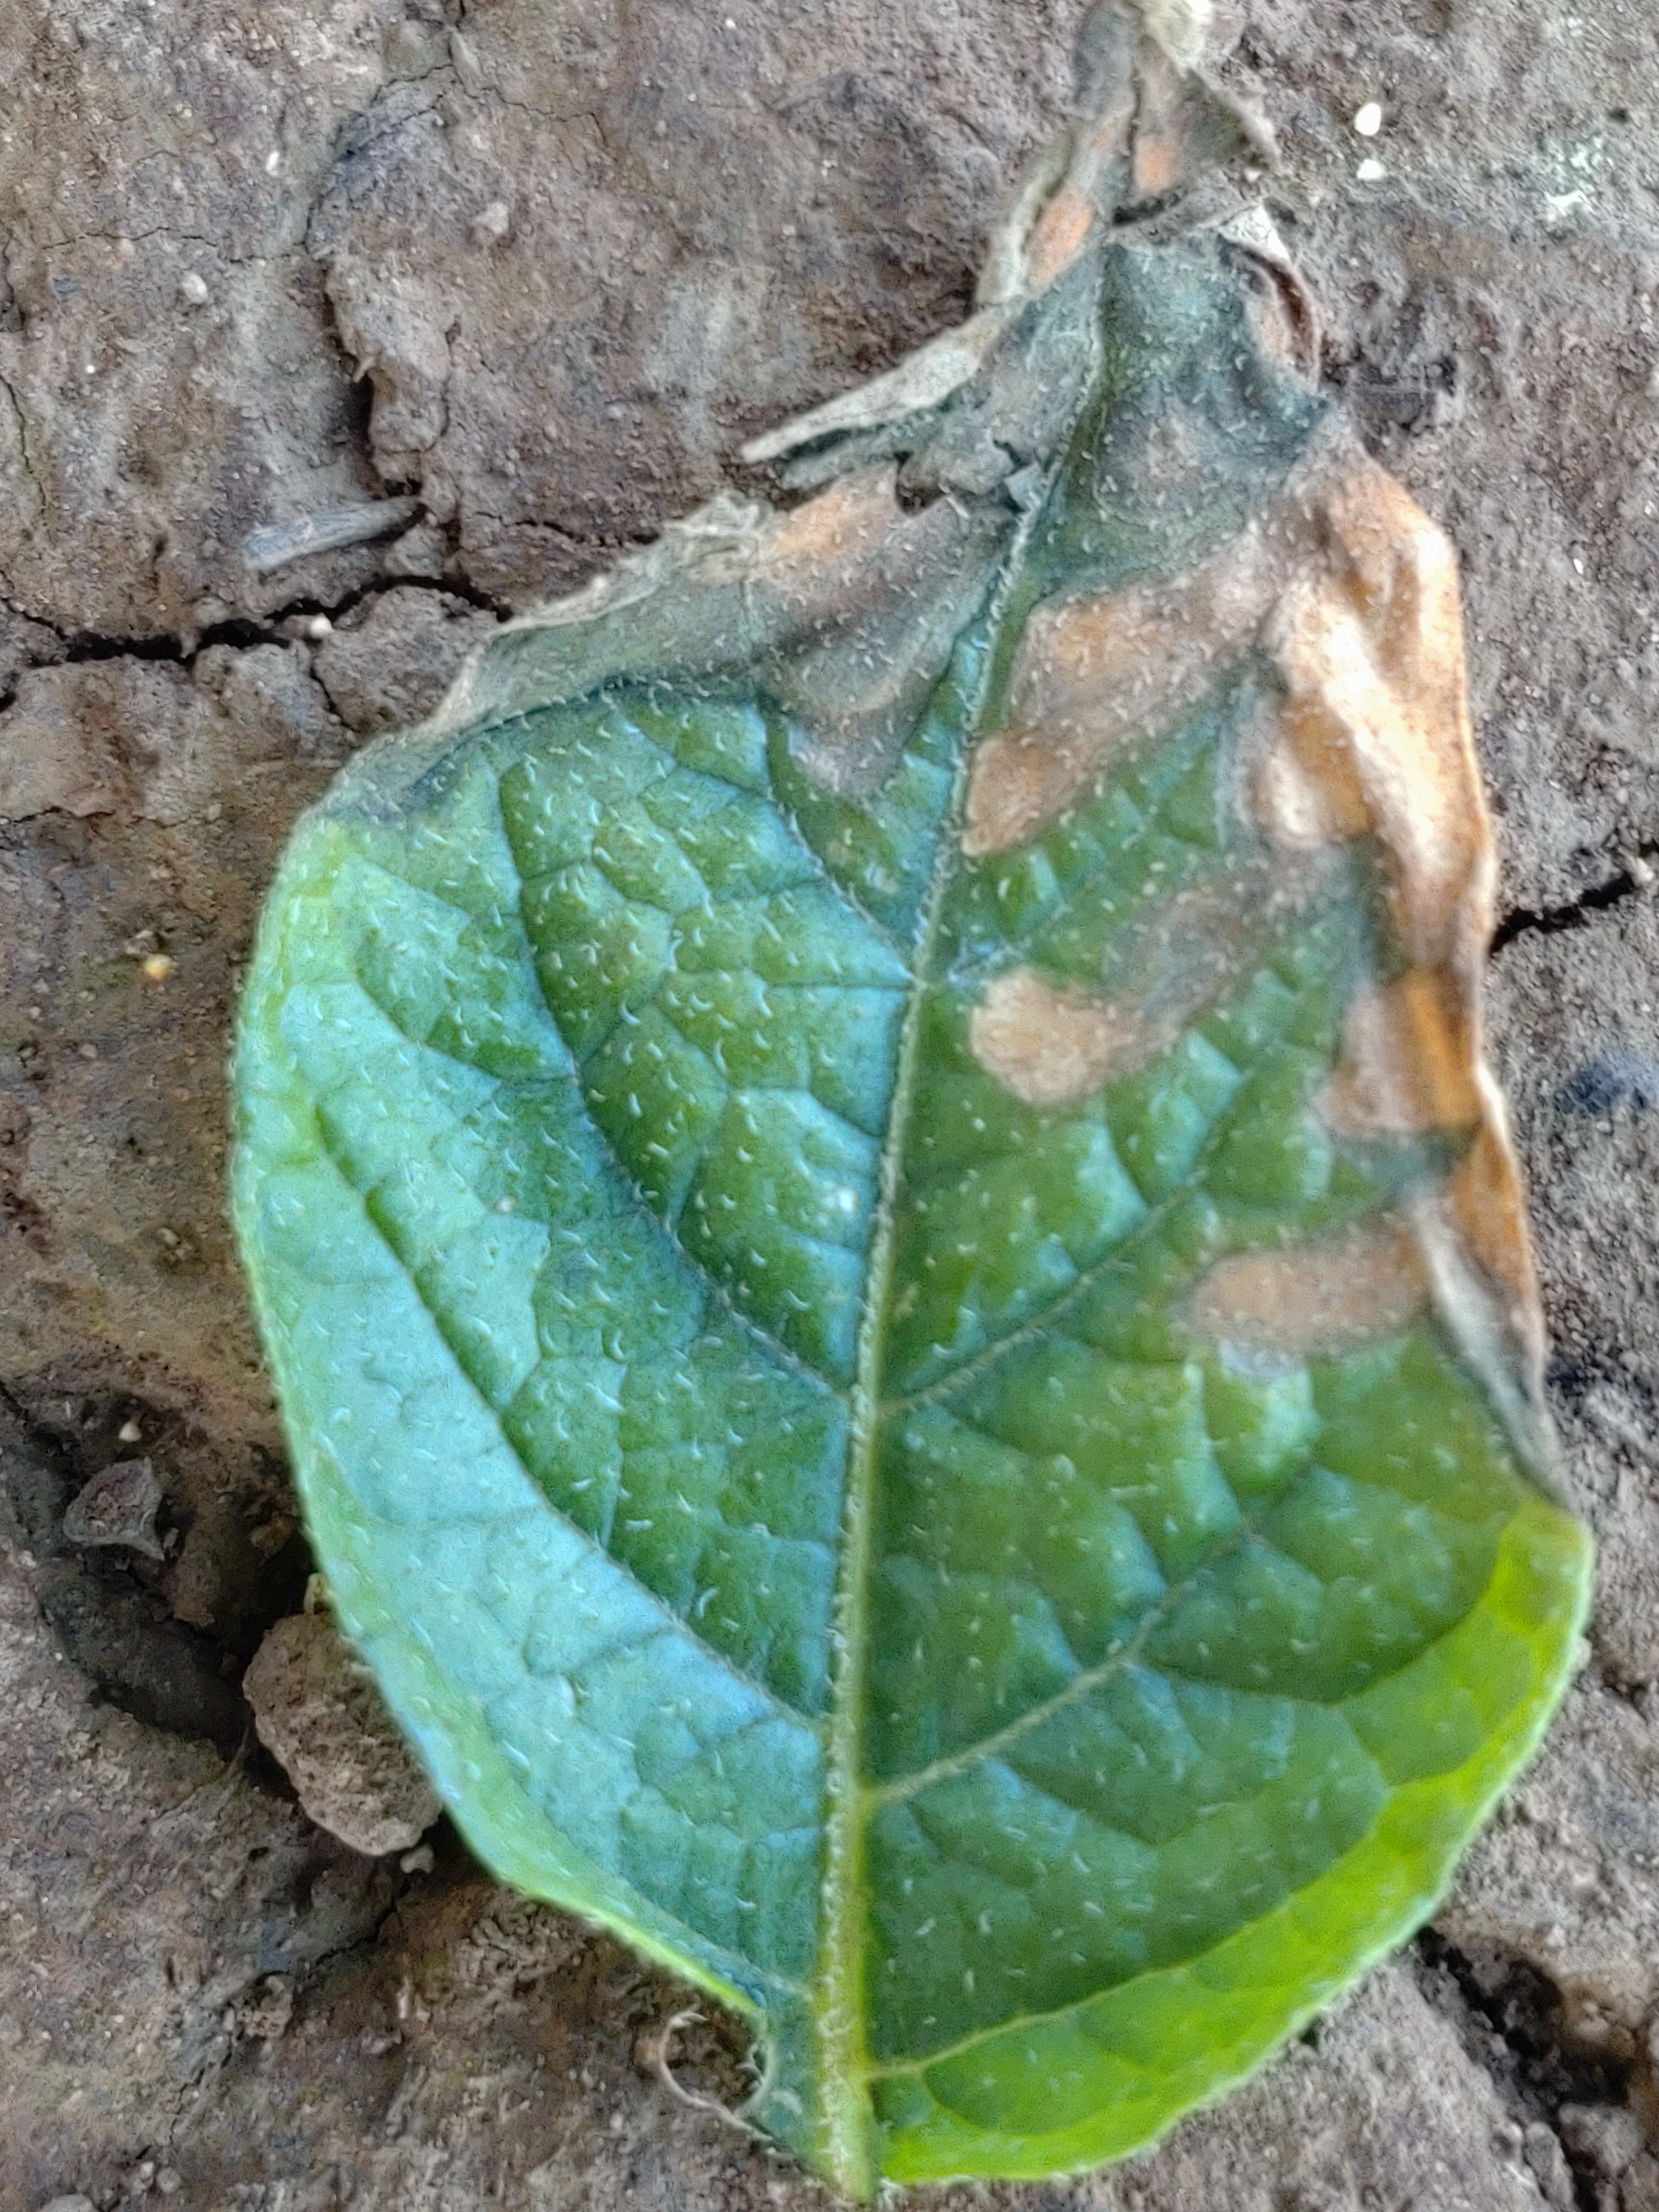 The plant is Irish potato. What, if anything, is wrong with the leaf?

early blight
